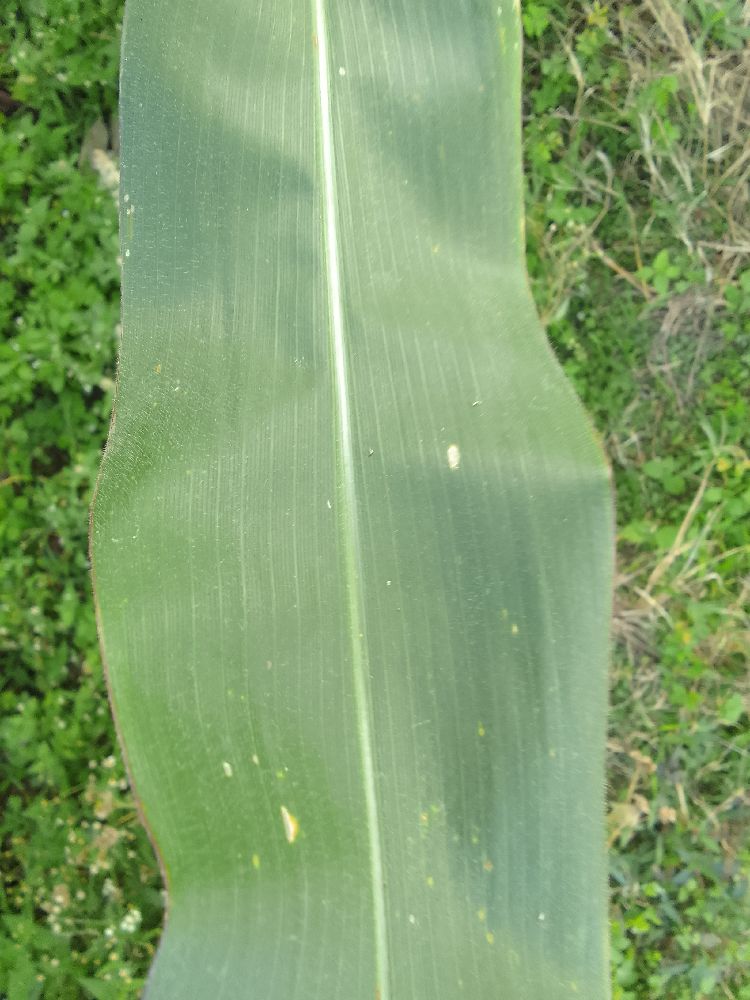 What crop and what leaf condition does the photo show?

maize, healthy
